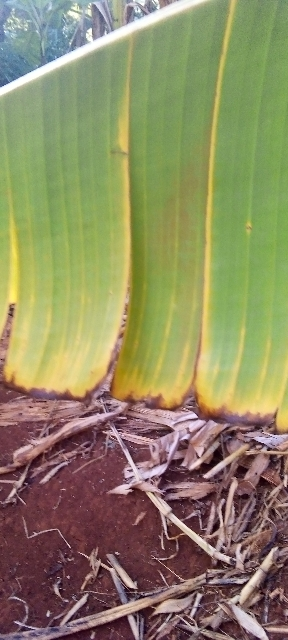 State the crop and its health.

banana, fusarium wilt race 1
